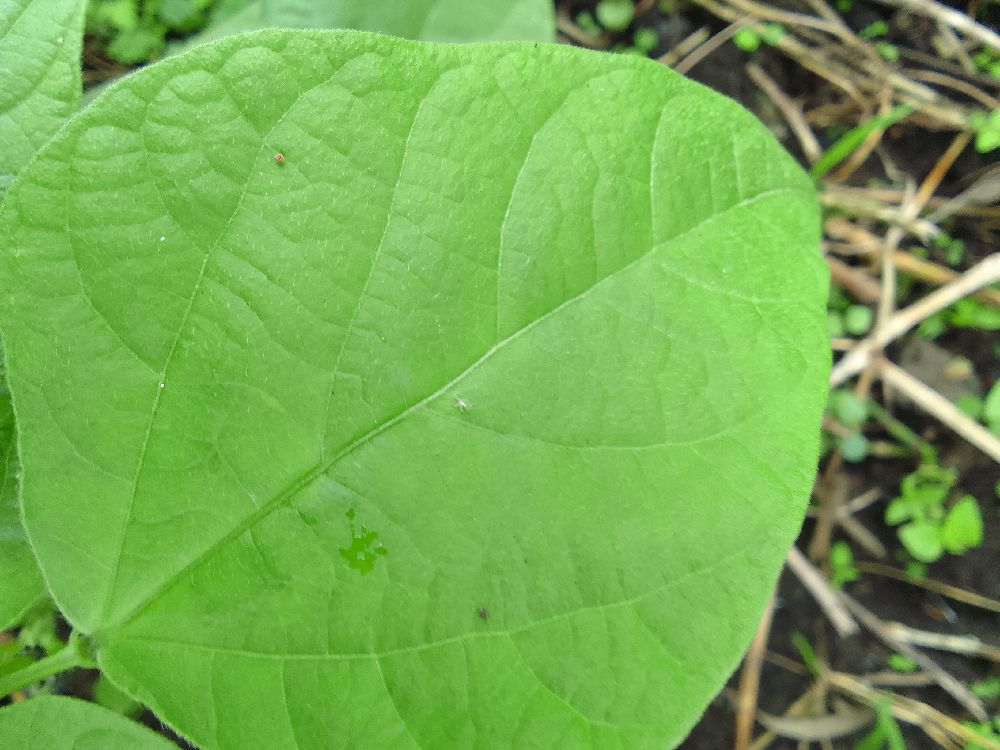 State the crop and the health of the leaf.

common bean, healthy
